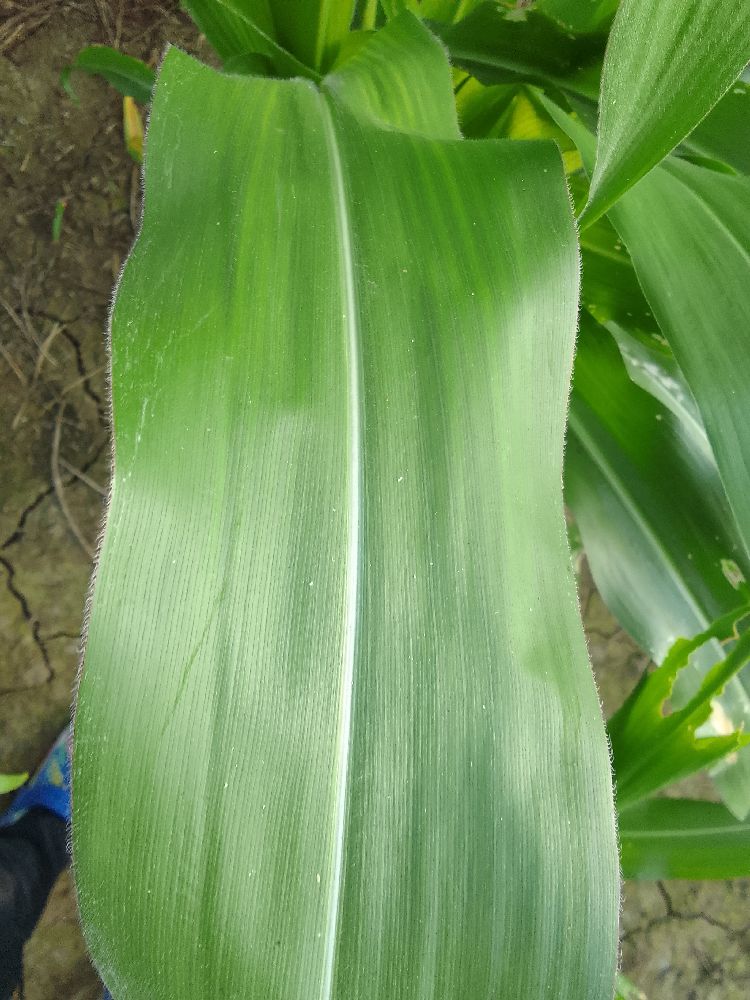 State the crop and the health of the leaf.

maize, healthy
